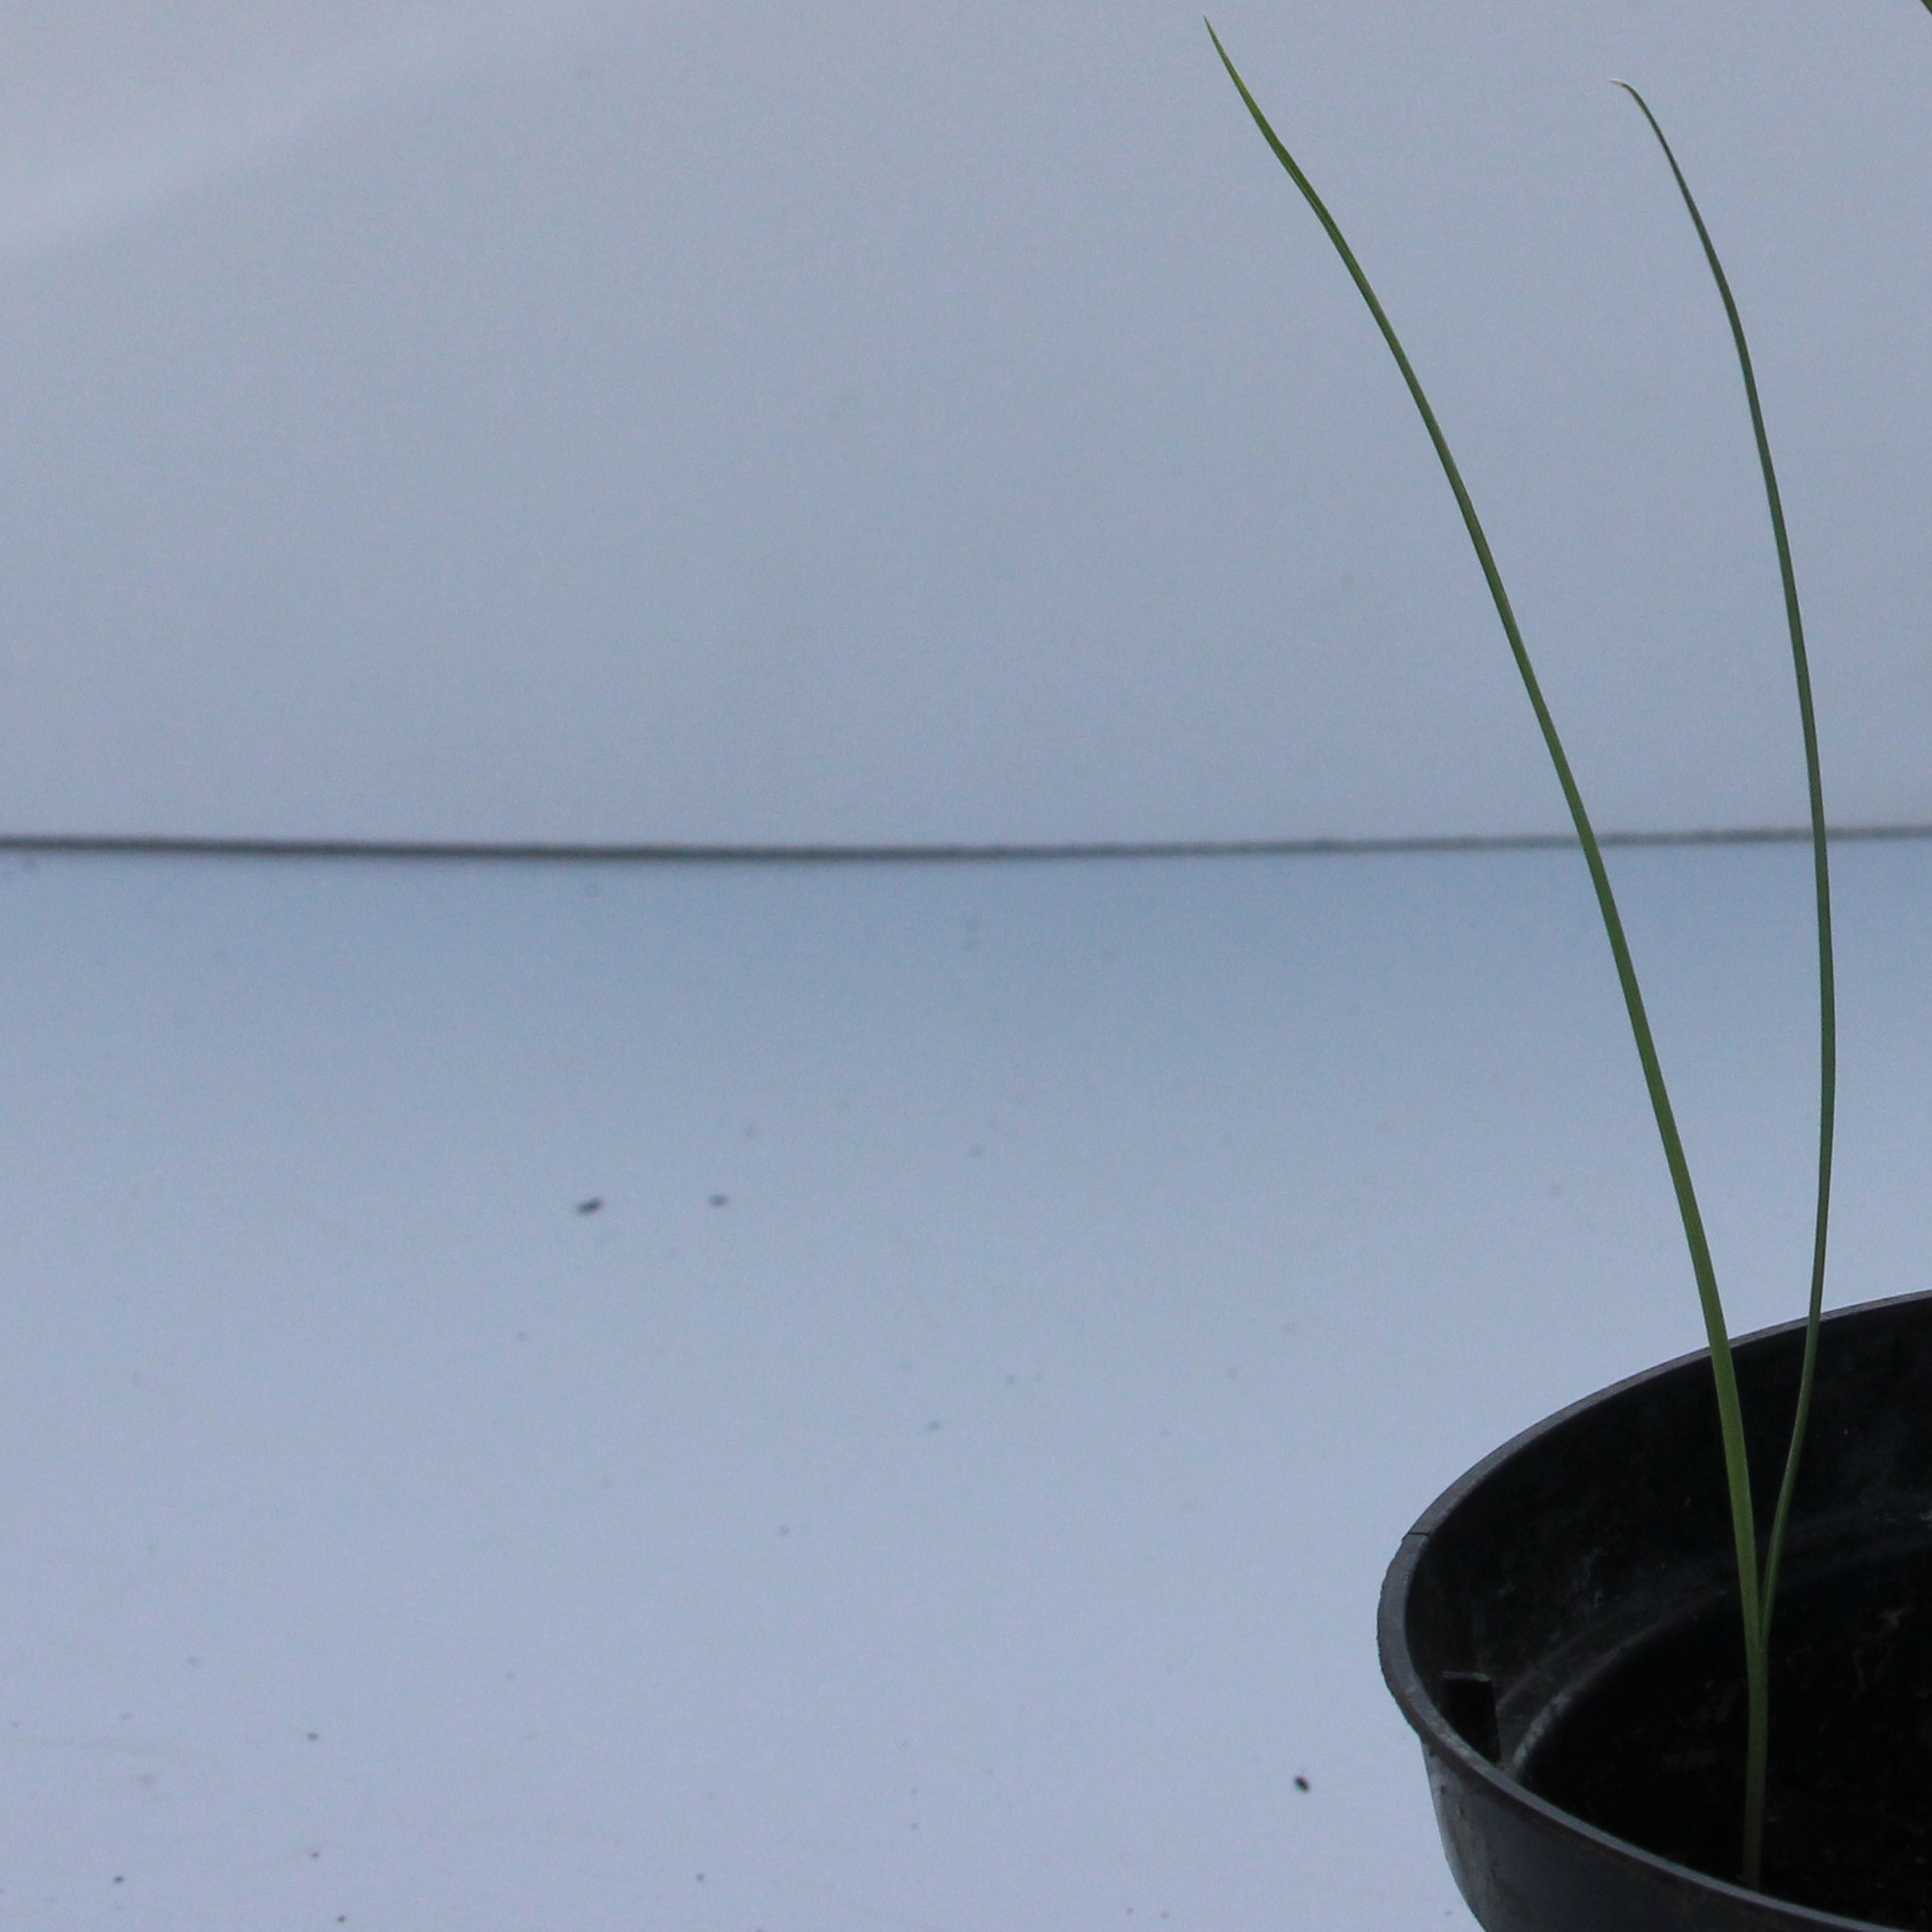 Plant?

Lolium multiflorum
